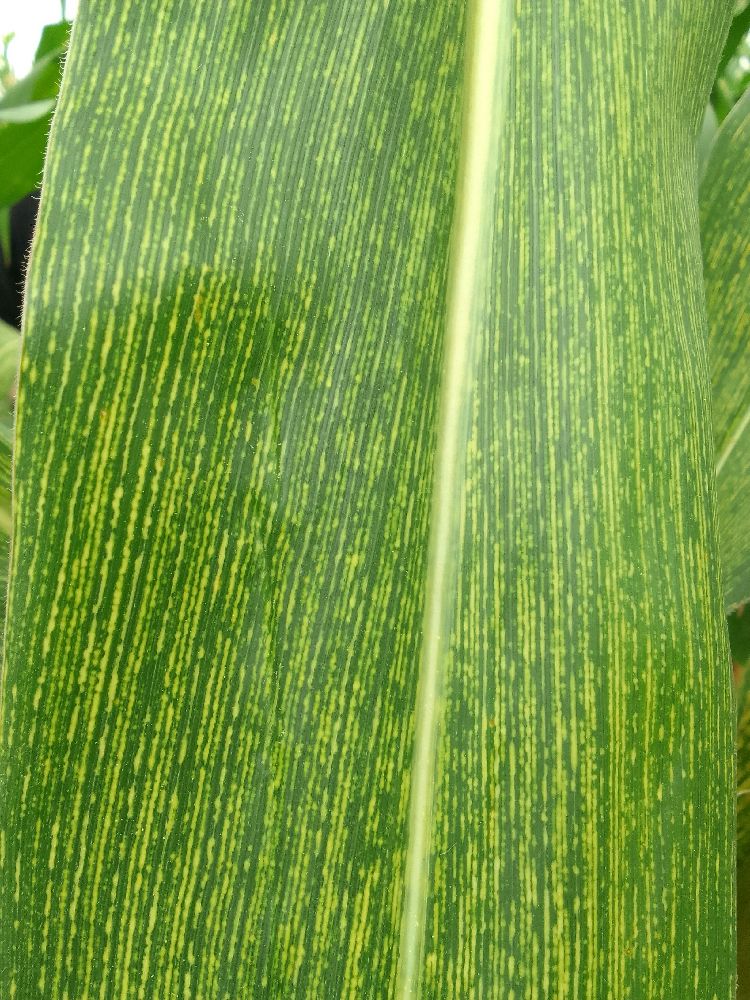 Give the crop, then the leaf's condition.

maize, maize streak virus
